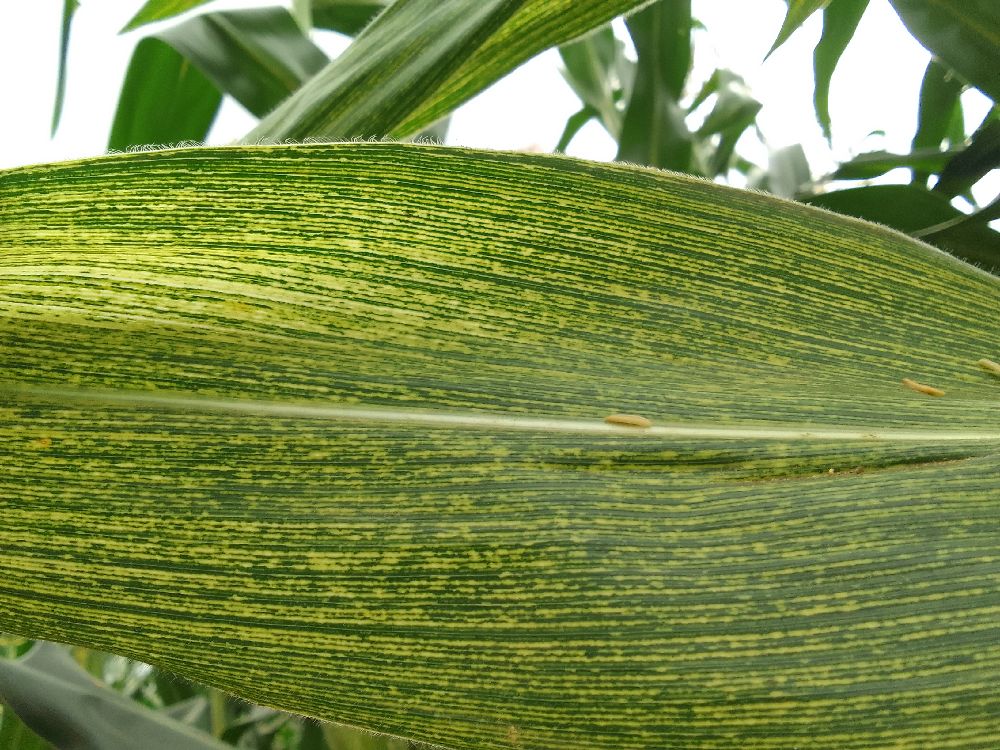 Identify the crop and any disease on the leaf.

maize, maize streak virus
